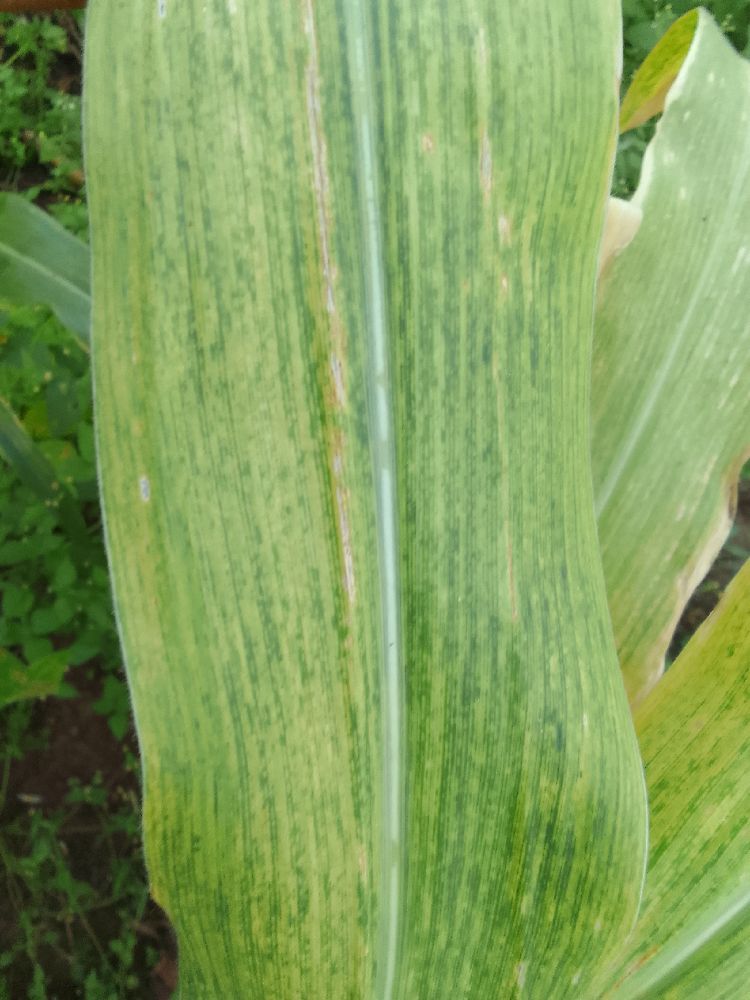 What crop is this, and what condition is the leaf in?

maize, maize lethal necrosis
